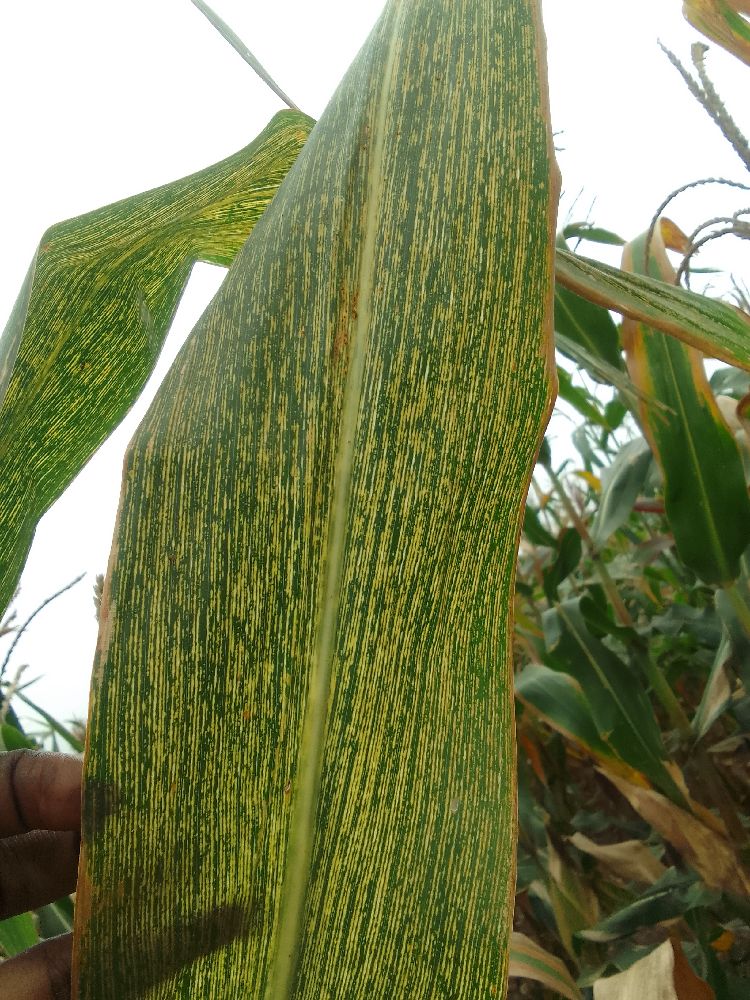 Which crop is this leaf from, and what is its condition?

maize, maize streak virus
